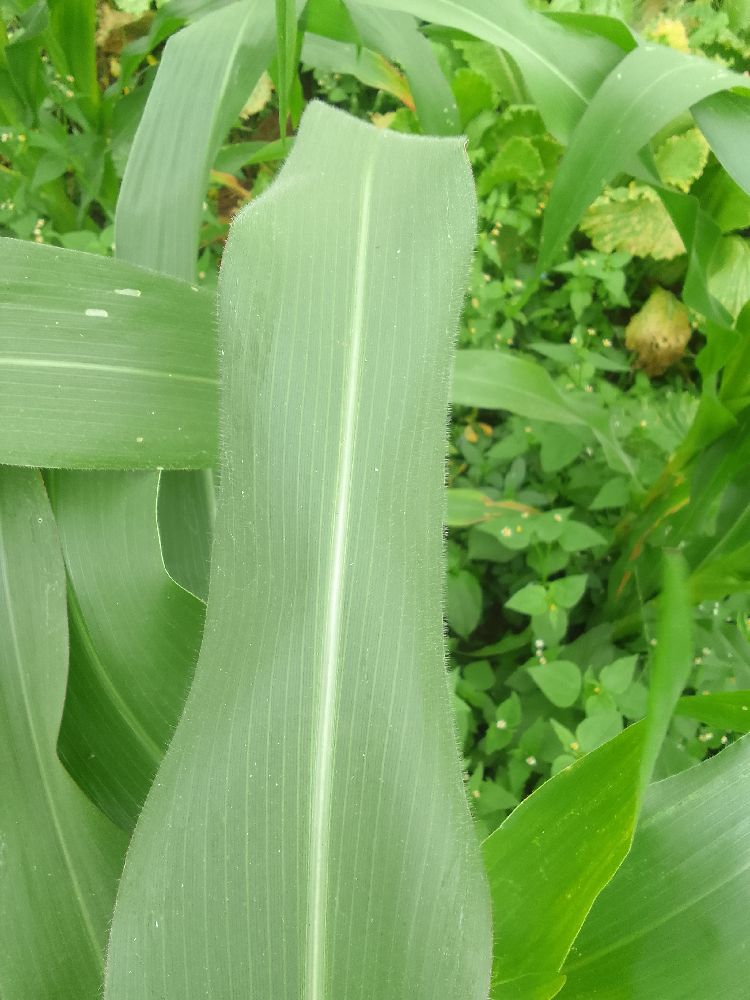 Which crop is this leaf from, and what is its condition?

maize, healthy
